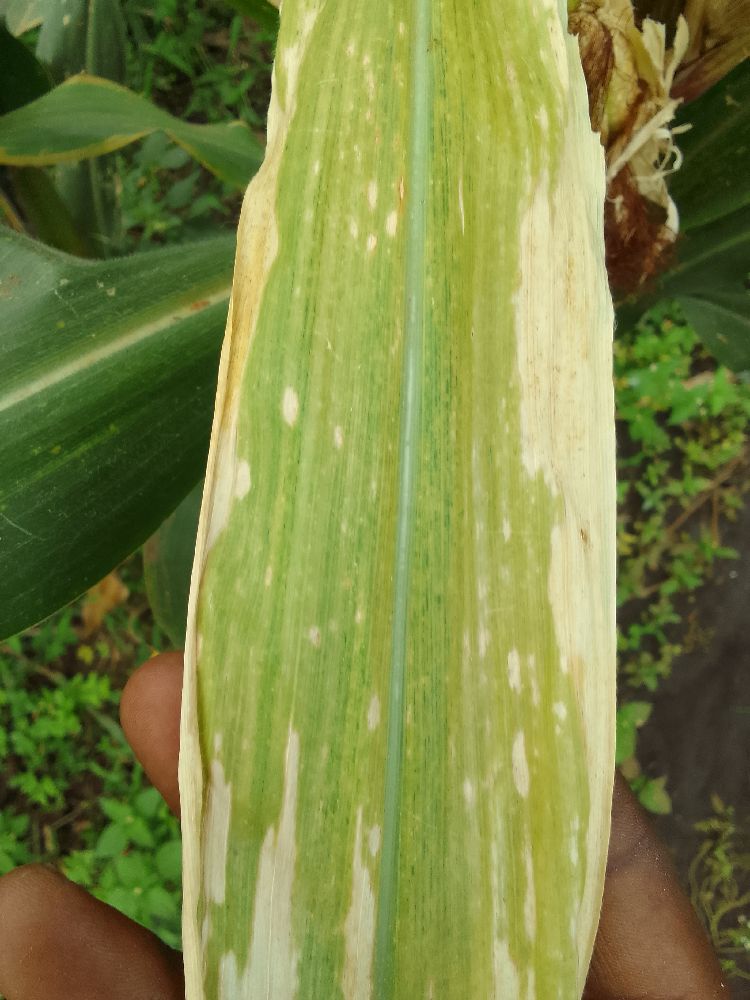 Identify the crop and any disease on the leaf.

maize, maize lethal necrosis
